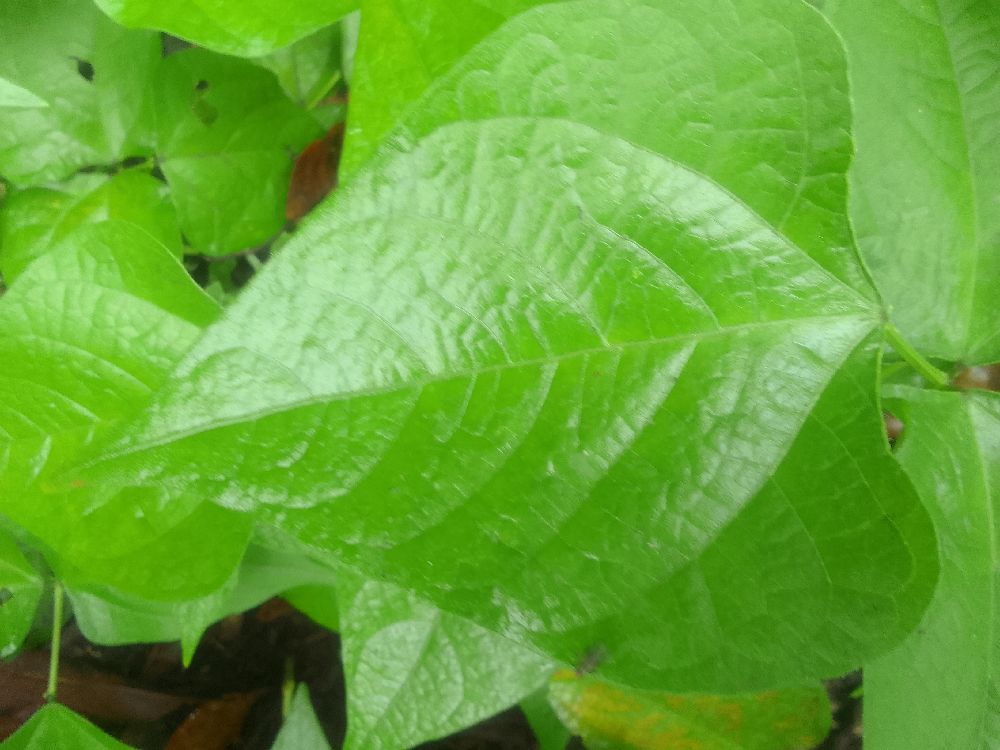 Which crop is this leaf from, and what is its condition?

common bean, healthy
